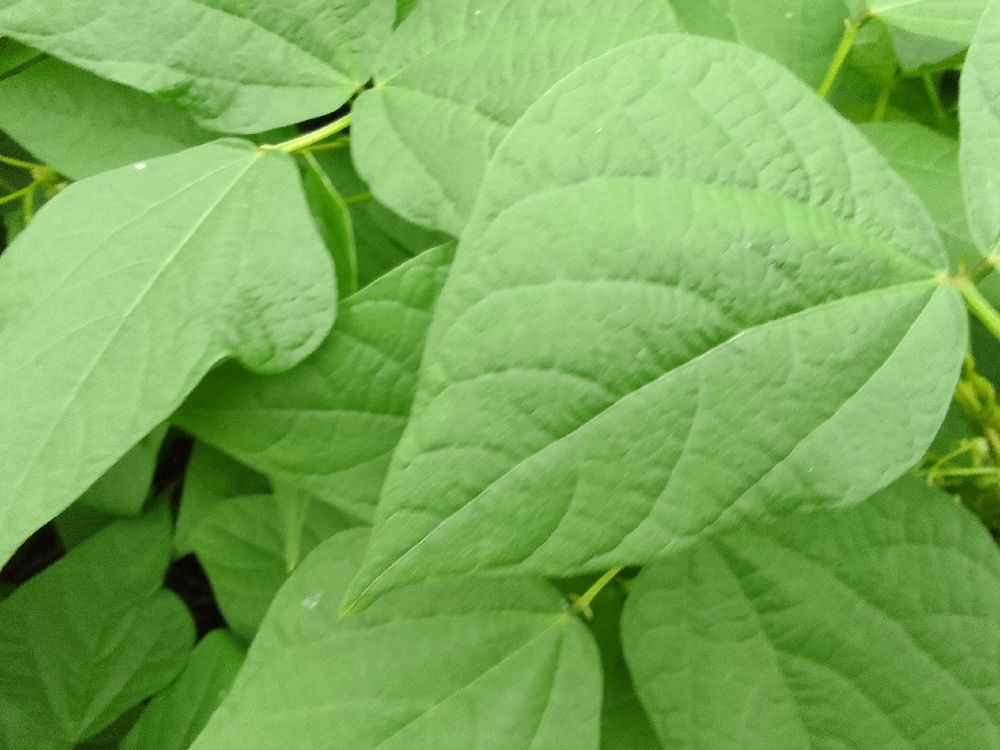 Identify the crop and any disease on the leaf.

common bean, healthy
